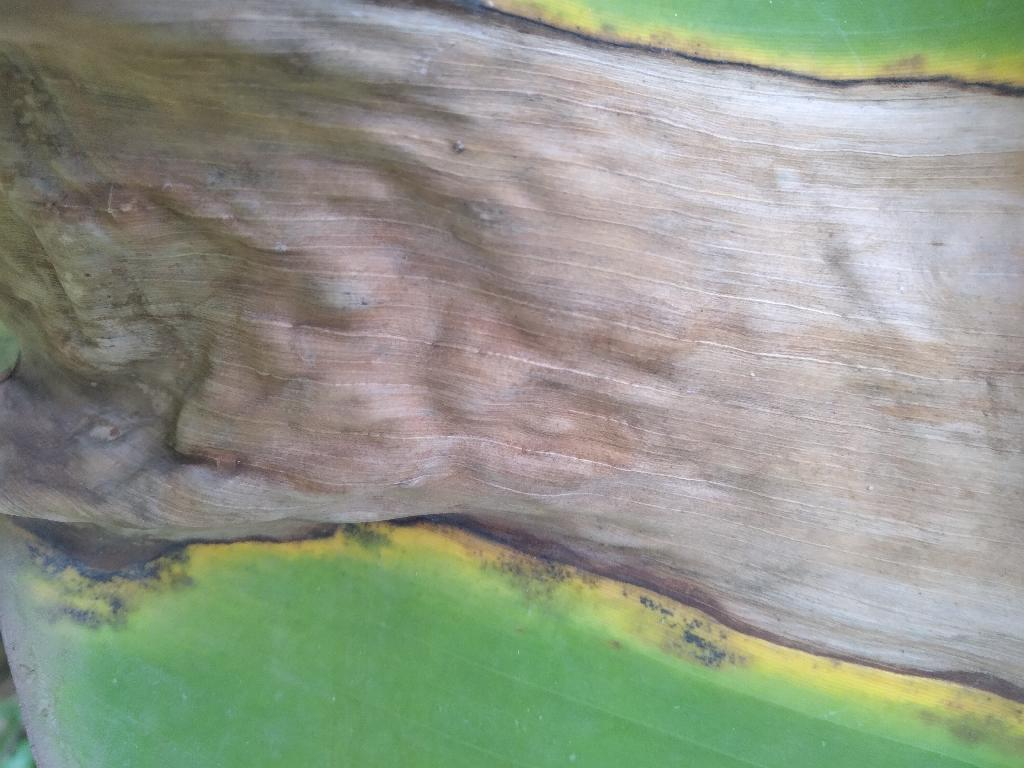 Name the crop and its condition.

banana, black sigatoka
